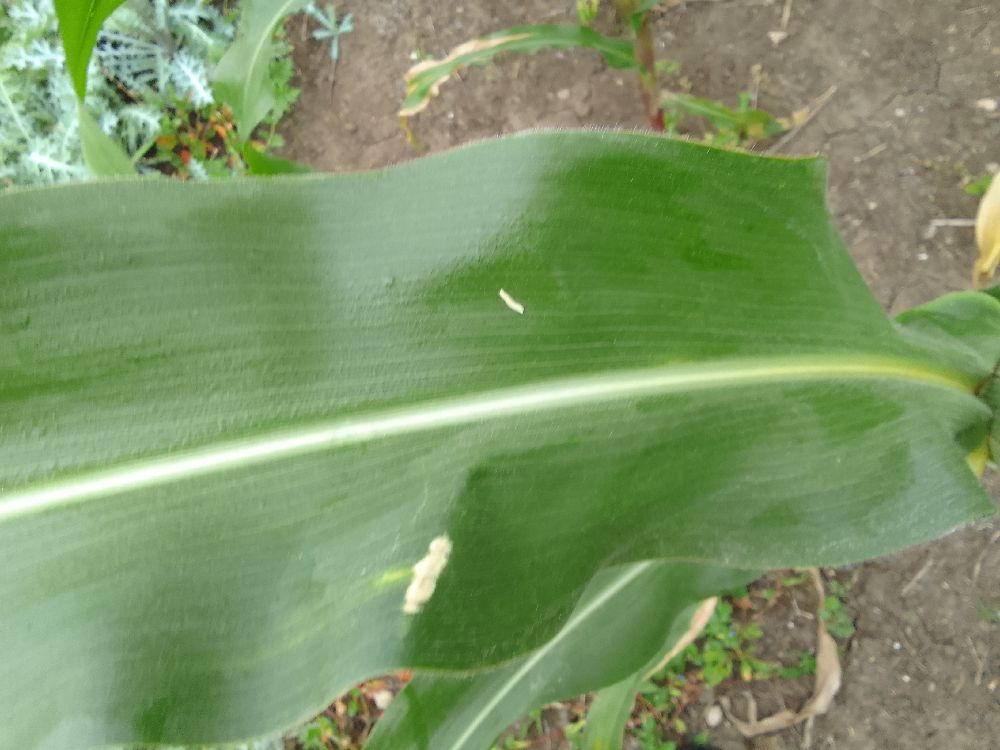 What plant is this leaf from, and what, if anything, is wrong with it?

maize, healthy
